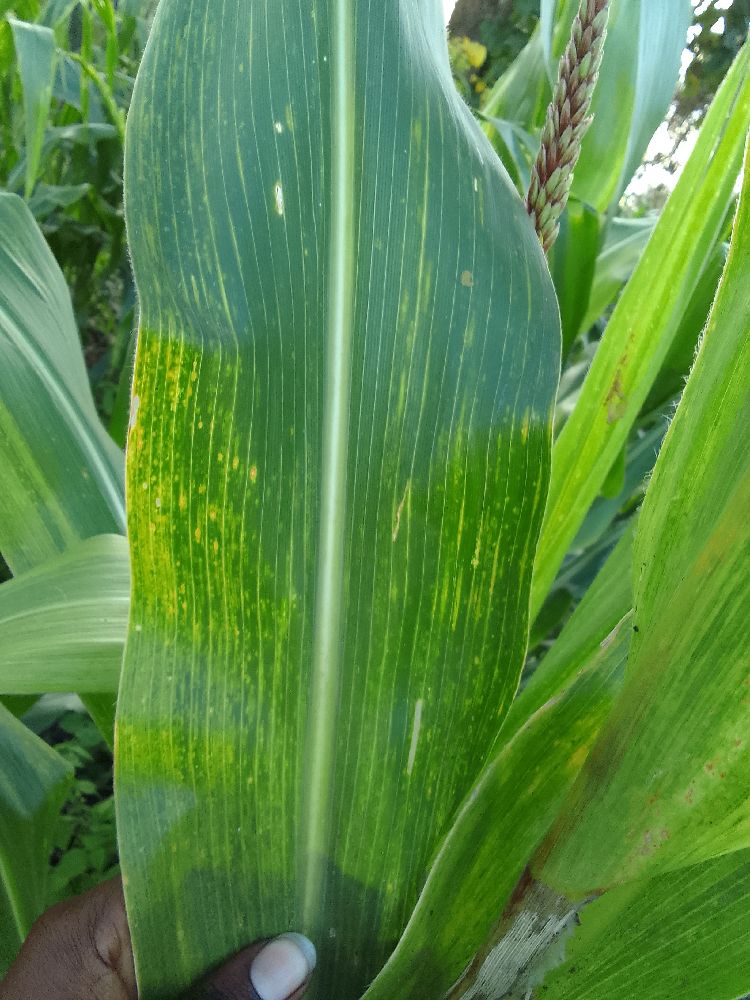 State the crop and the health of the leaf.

maize, maize lethal necrosis
